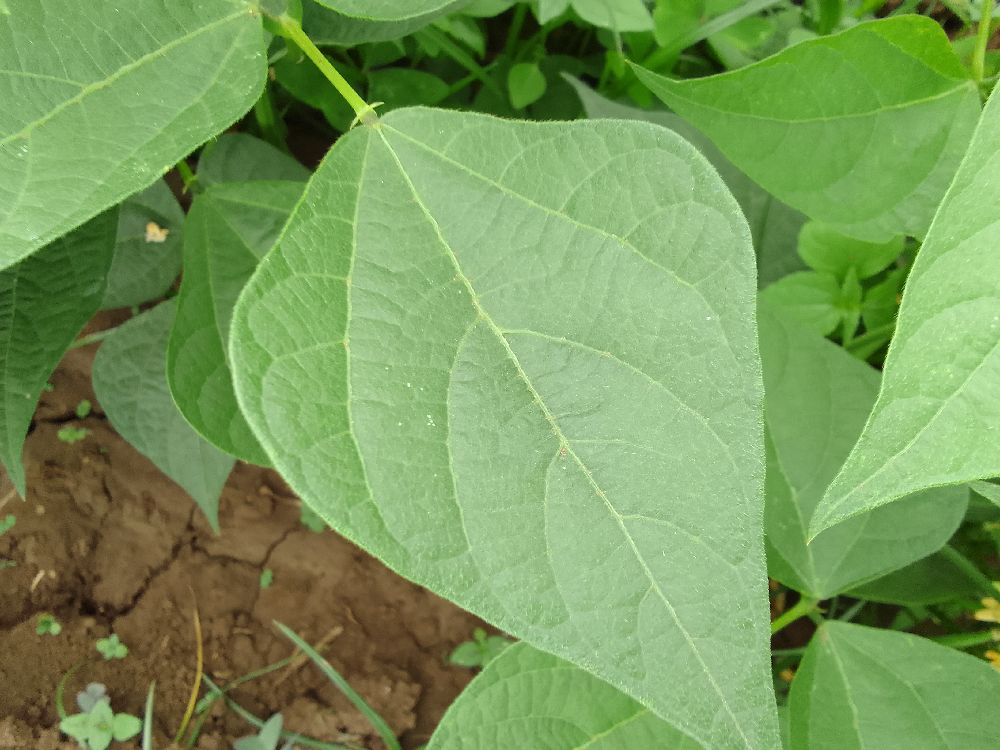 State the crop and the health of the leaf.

common bean, healthy
